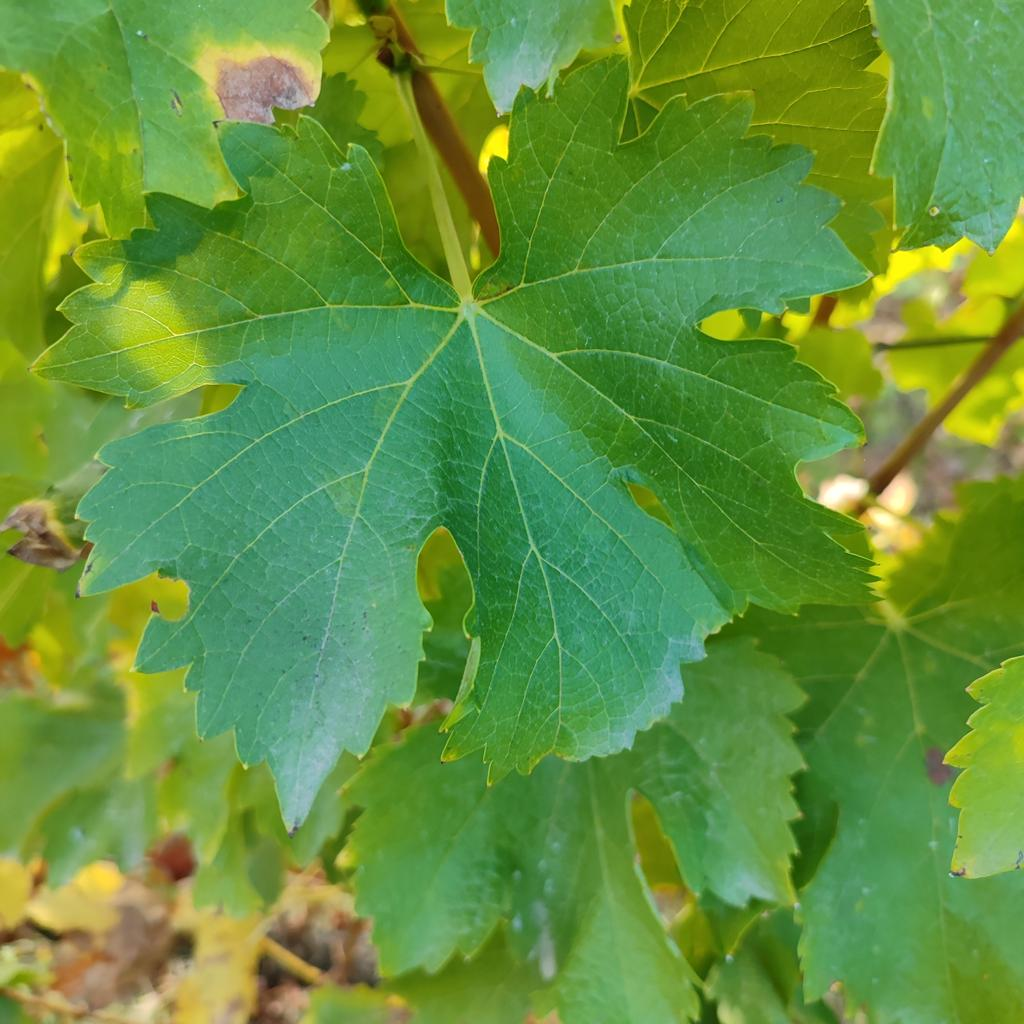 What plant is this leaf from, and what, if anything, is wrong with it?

grapevine, powdery mildew
